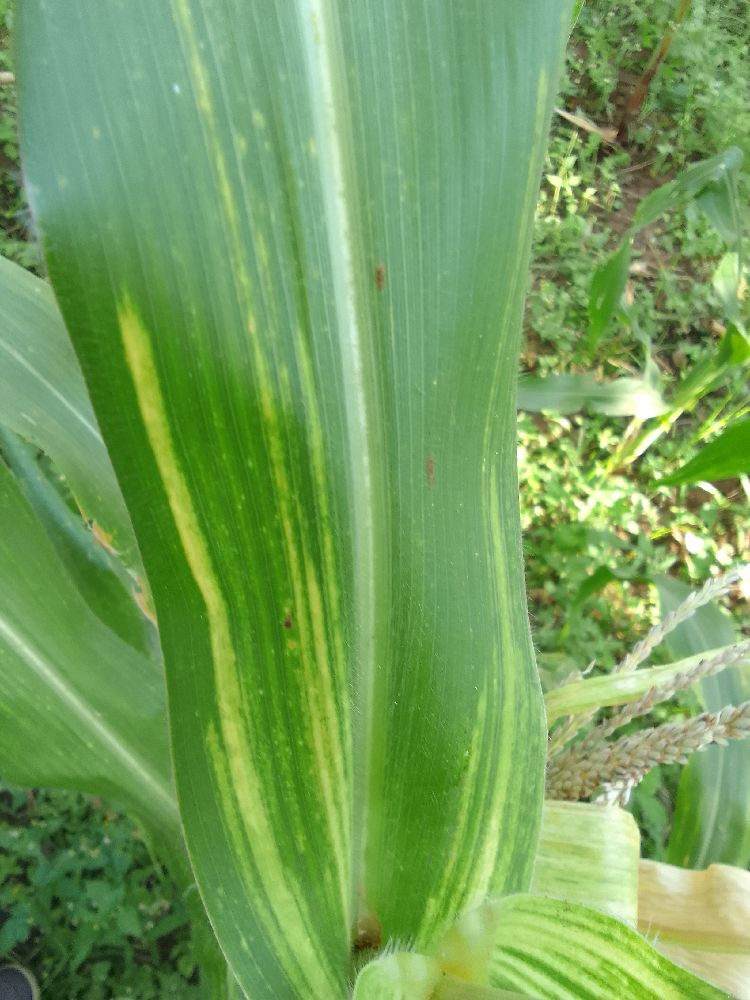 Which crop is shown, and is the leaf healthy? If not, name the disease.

maize, maize lethal necrosis
